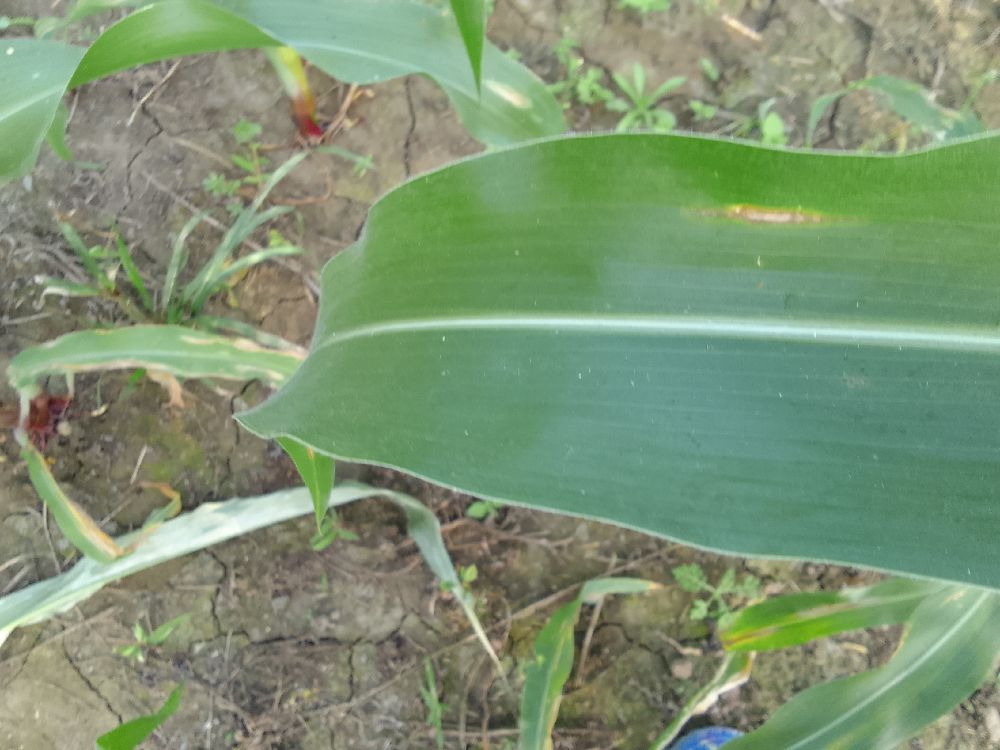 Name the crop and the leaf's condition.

maize, healthy
